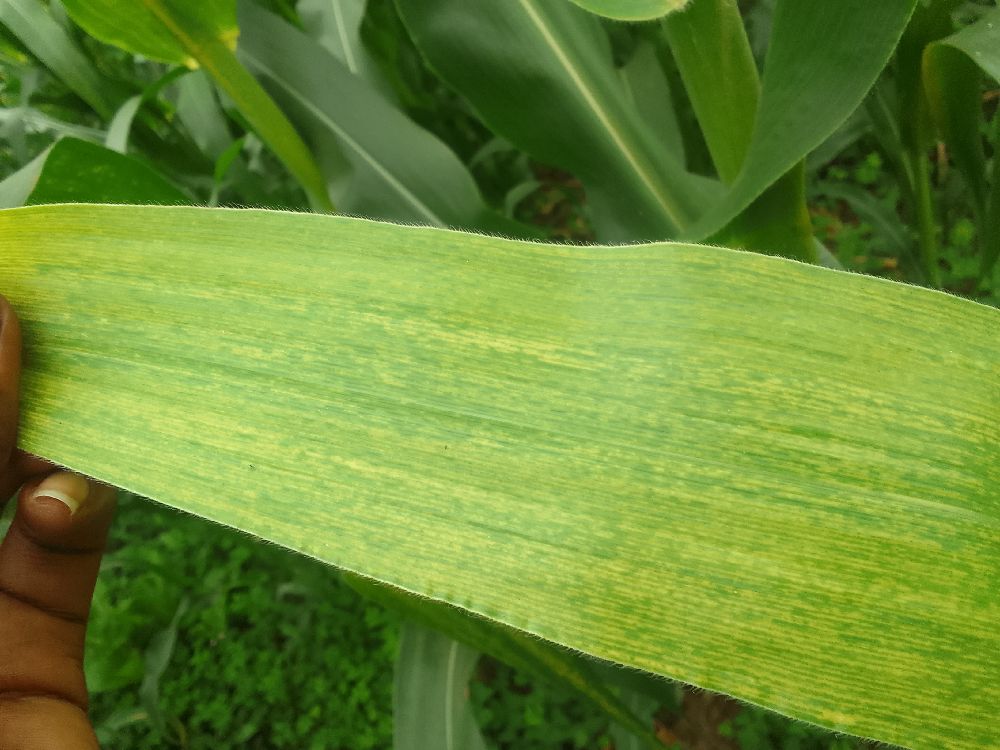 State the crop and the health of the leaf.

maize, maize lethal necrosis
